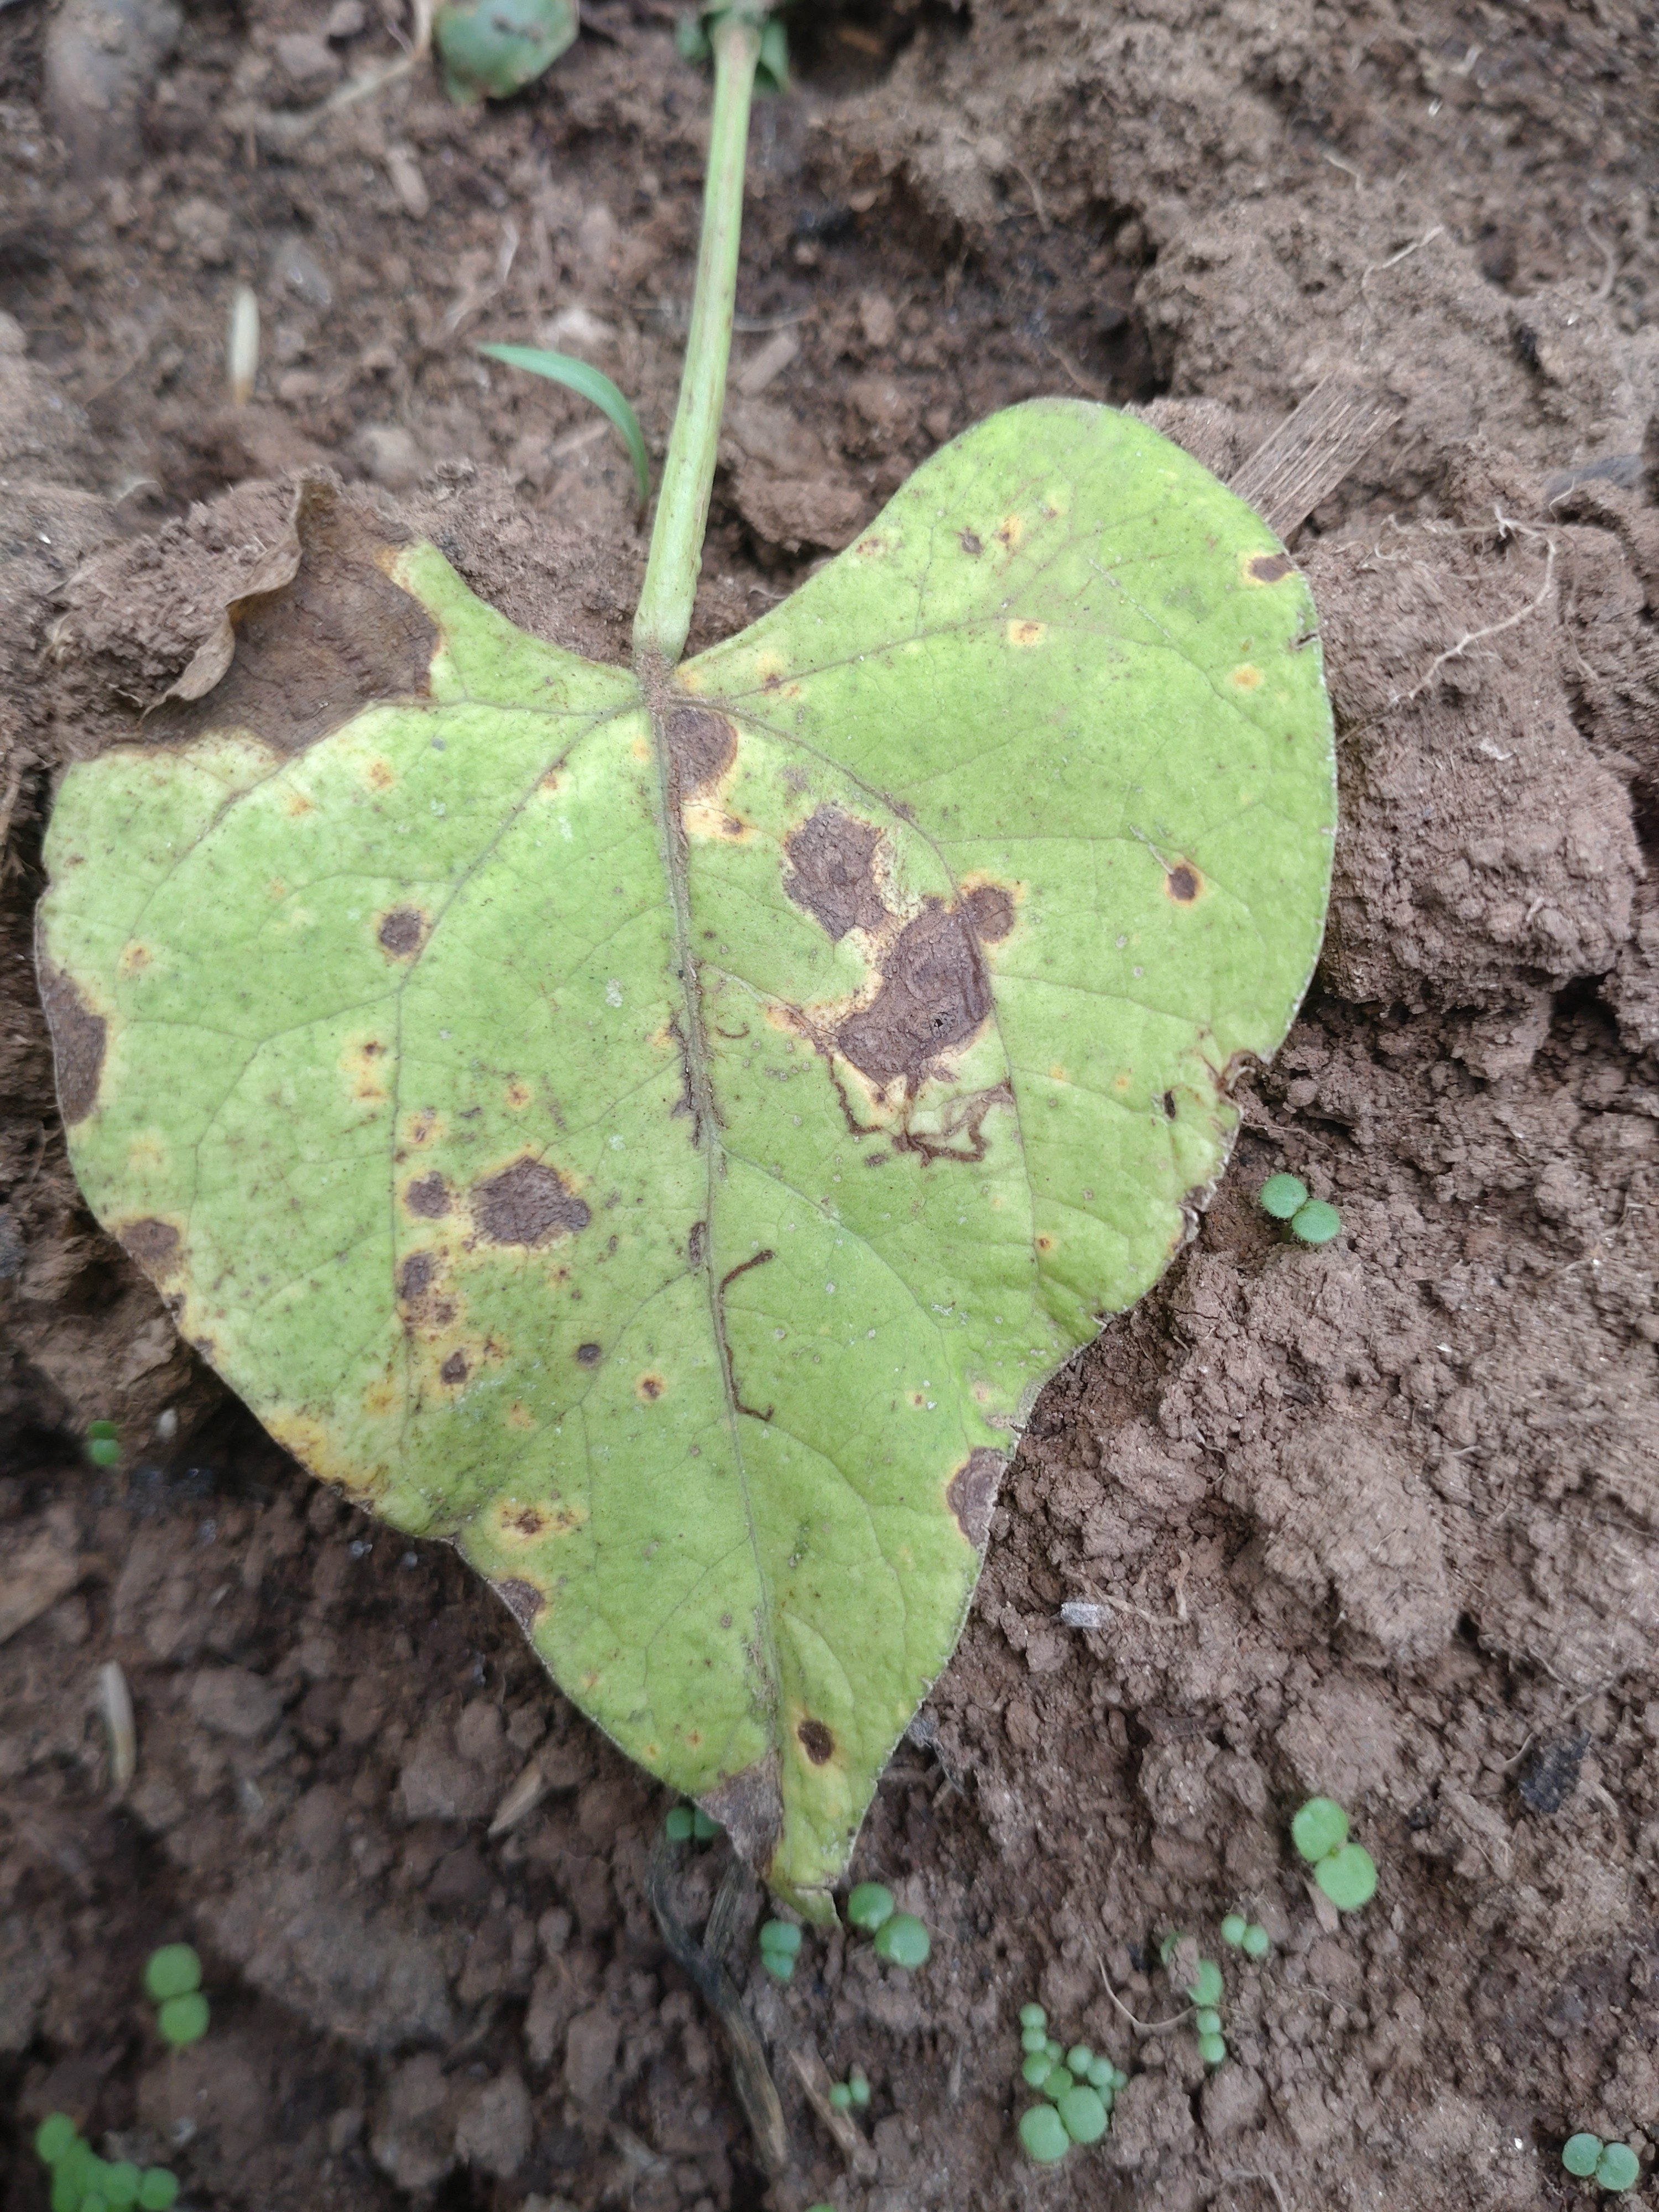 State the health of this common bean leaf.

rust
